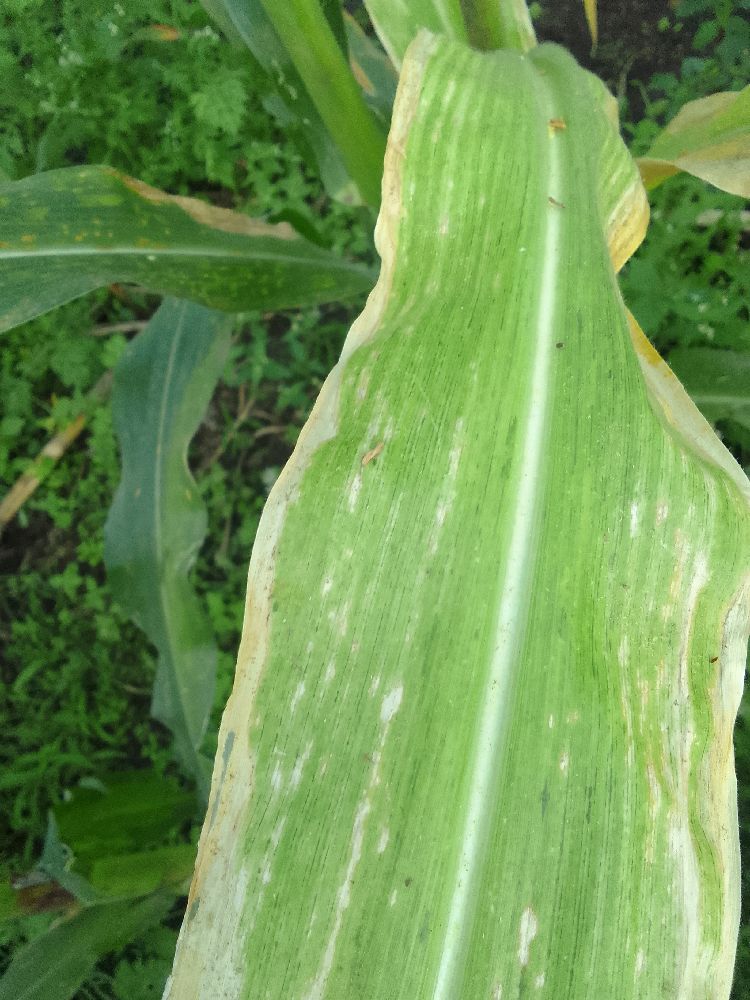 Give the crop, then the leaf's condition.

maize, maize lethal necrosis
